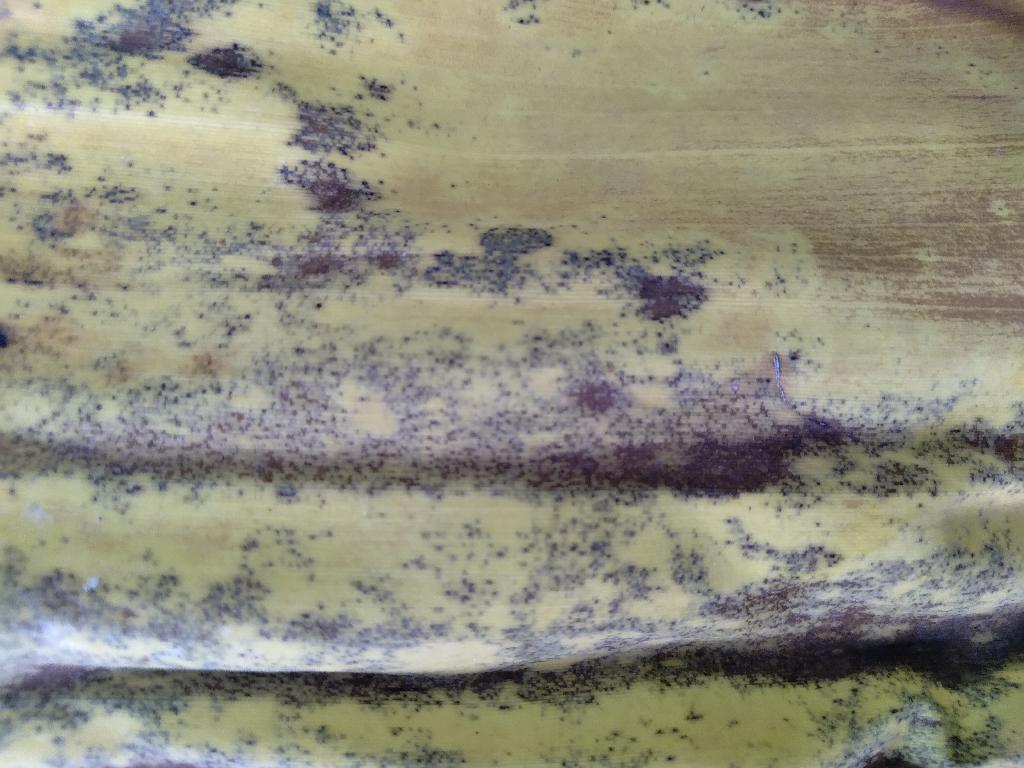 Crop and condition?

banana, black sigatoka
